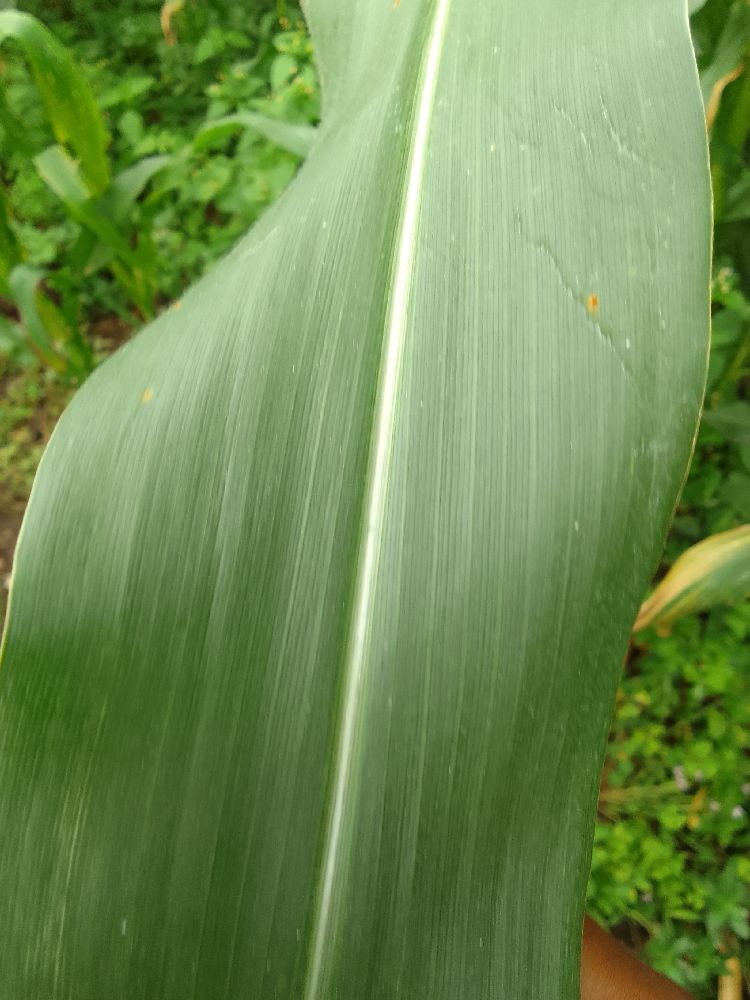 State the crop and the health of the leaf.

maize, healthy
